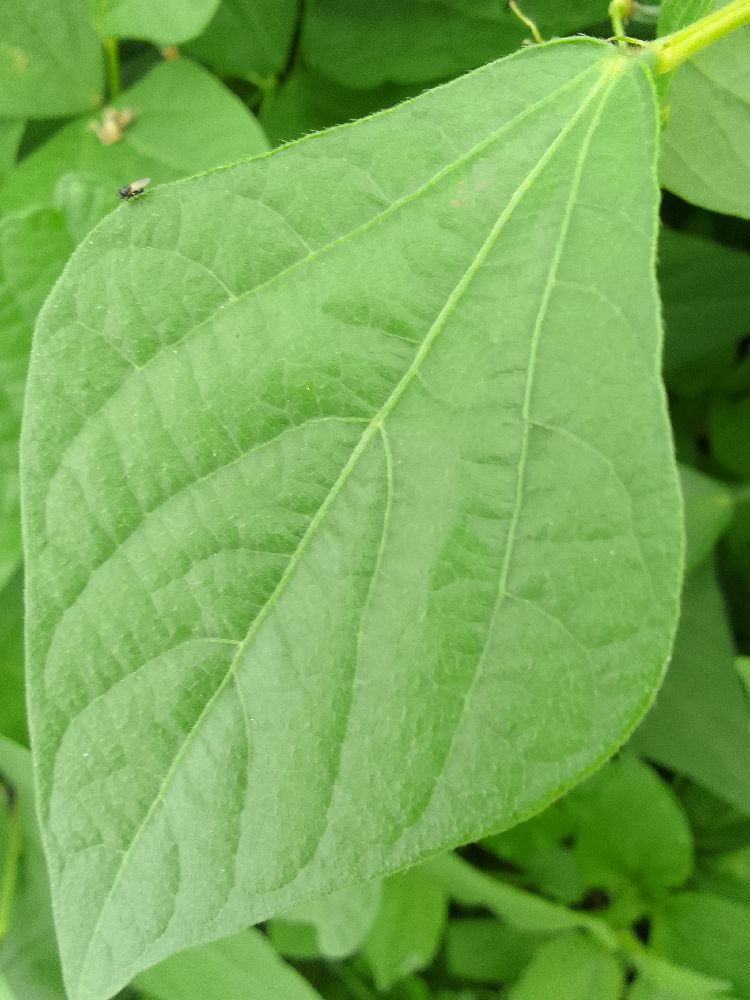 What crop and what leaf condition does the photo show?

common bean, healthy
